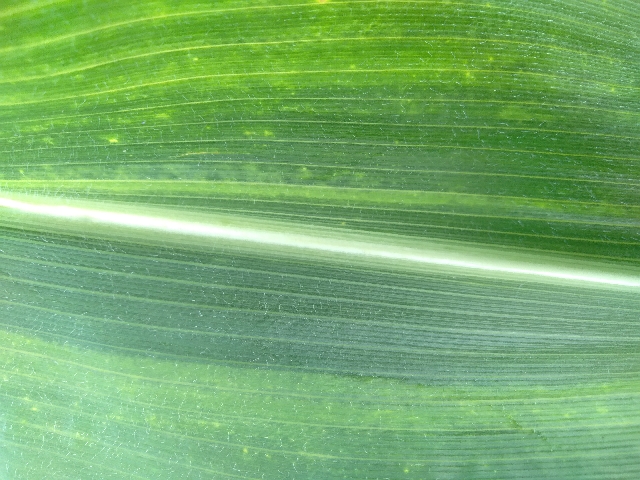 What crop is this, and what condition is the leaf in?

maize, maize lethal necrosis
